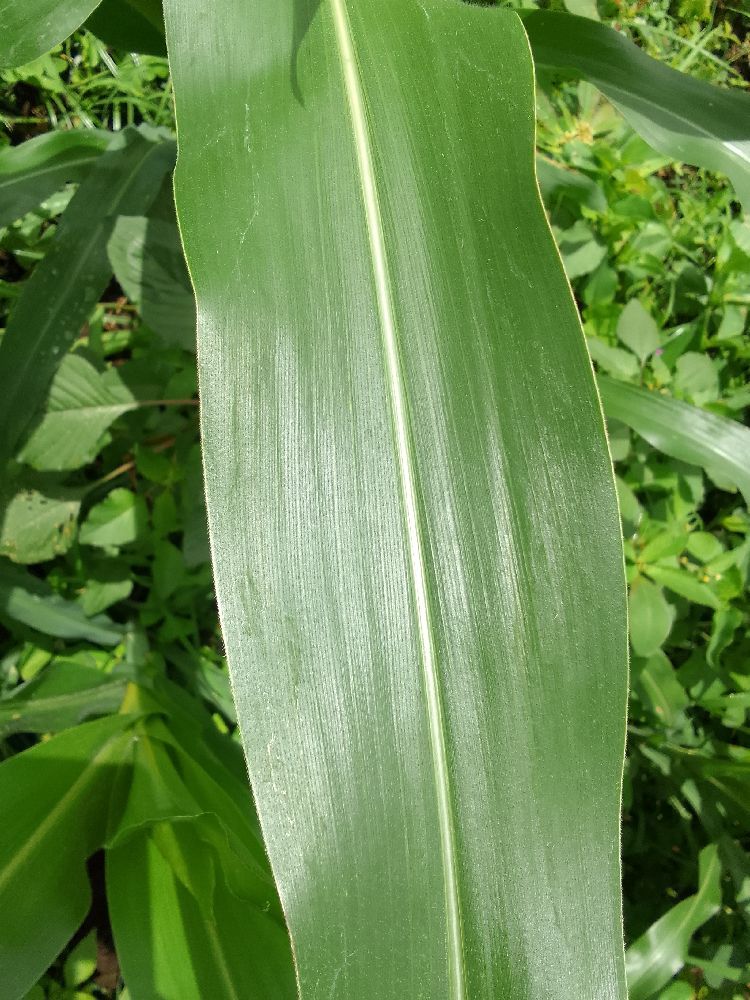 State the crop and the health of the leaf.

maize, healthy
